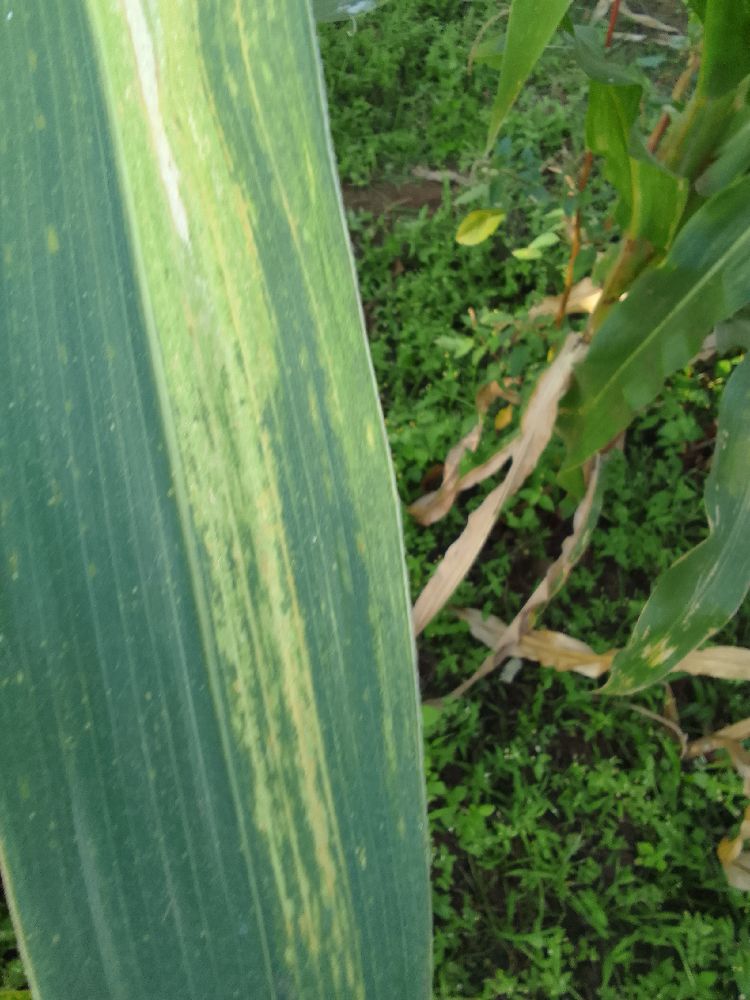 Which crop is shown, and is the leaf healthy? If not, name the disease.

maize, maize lethal necrosis
